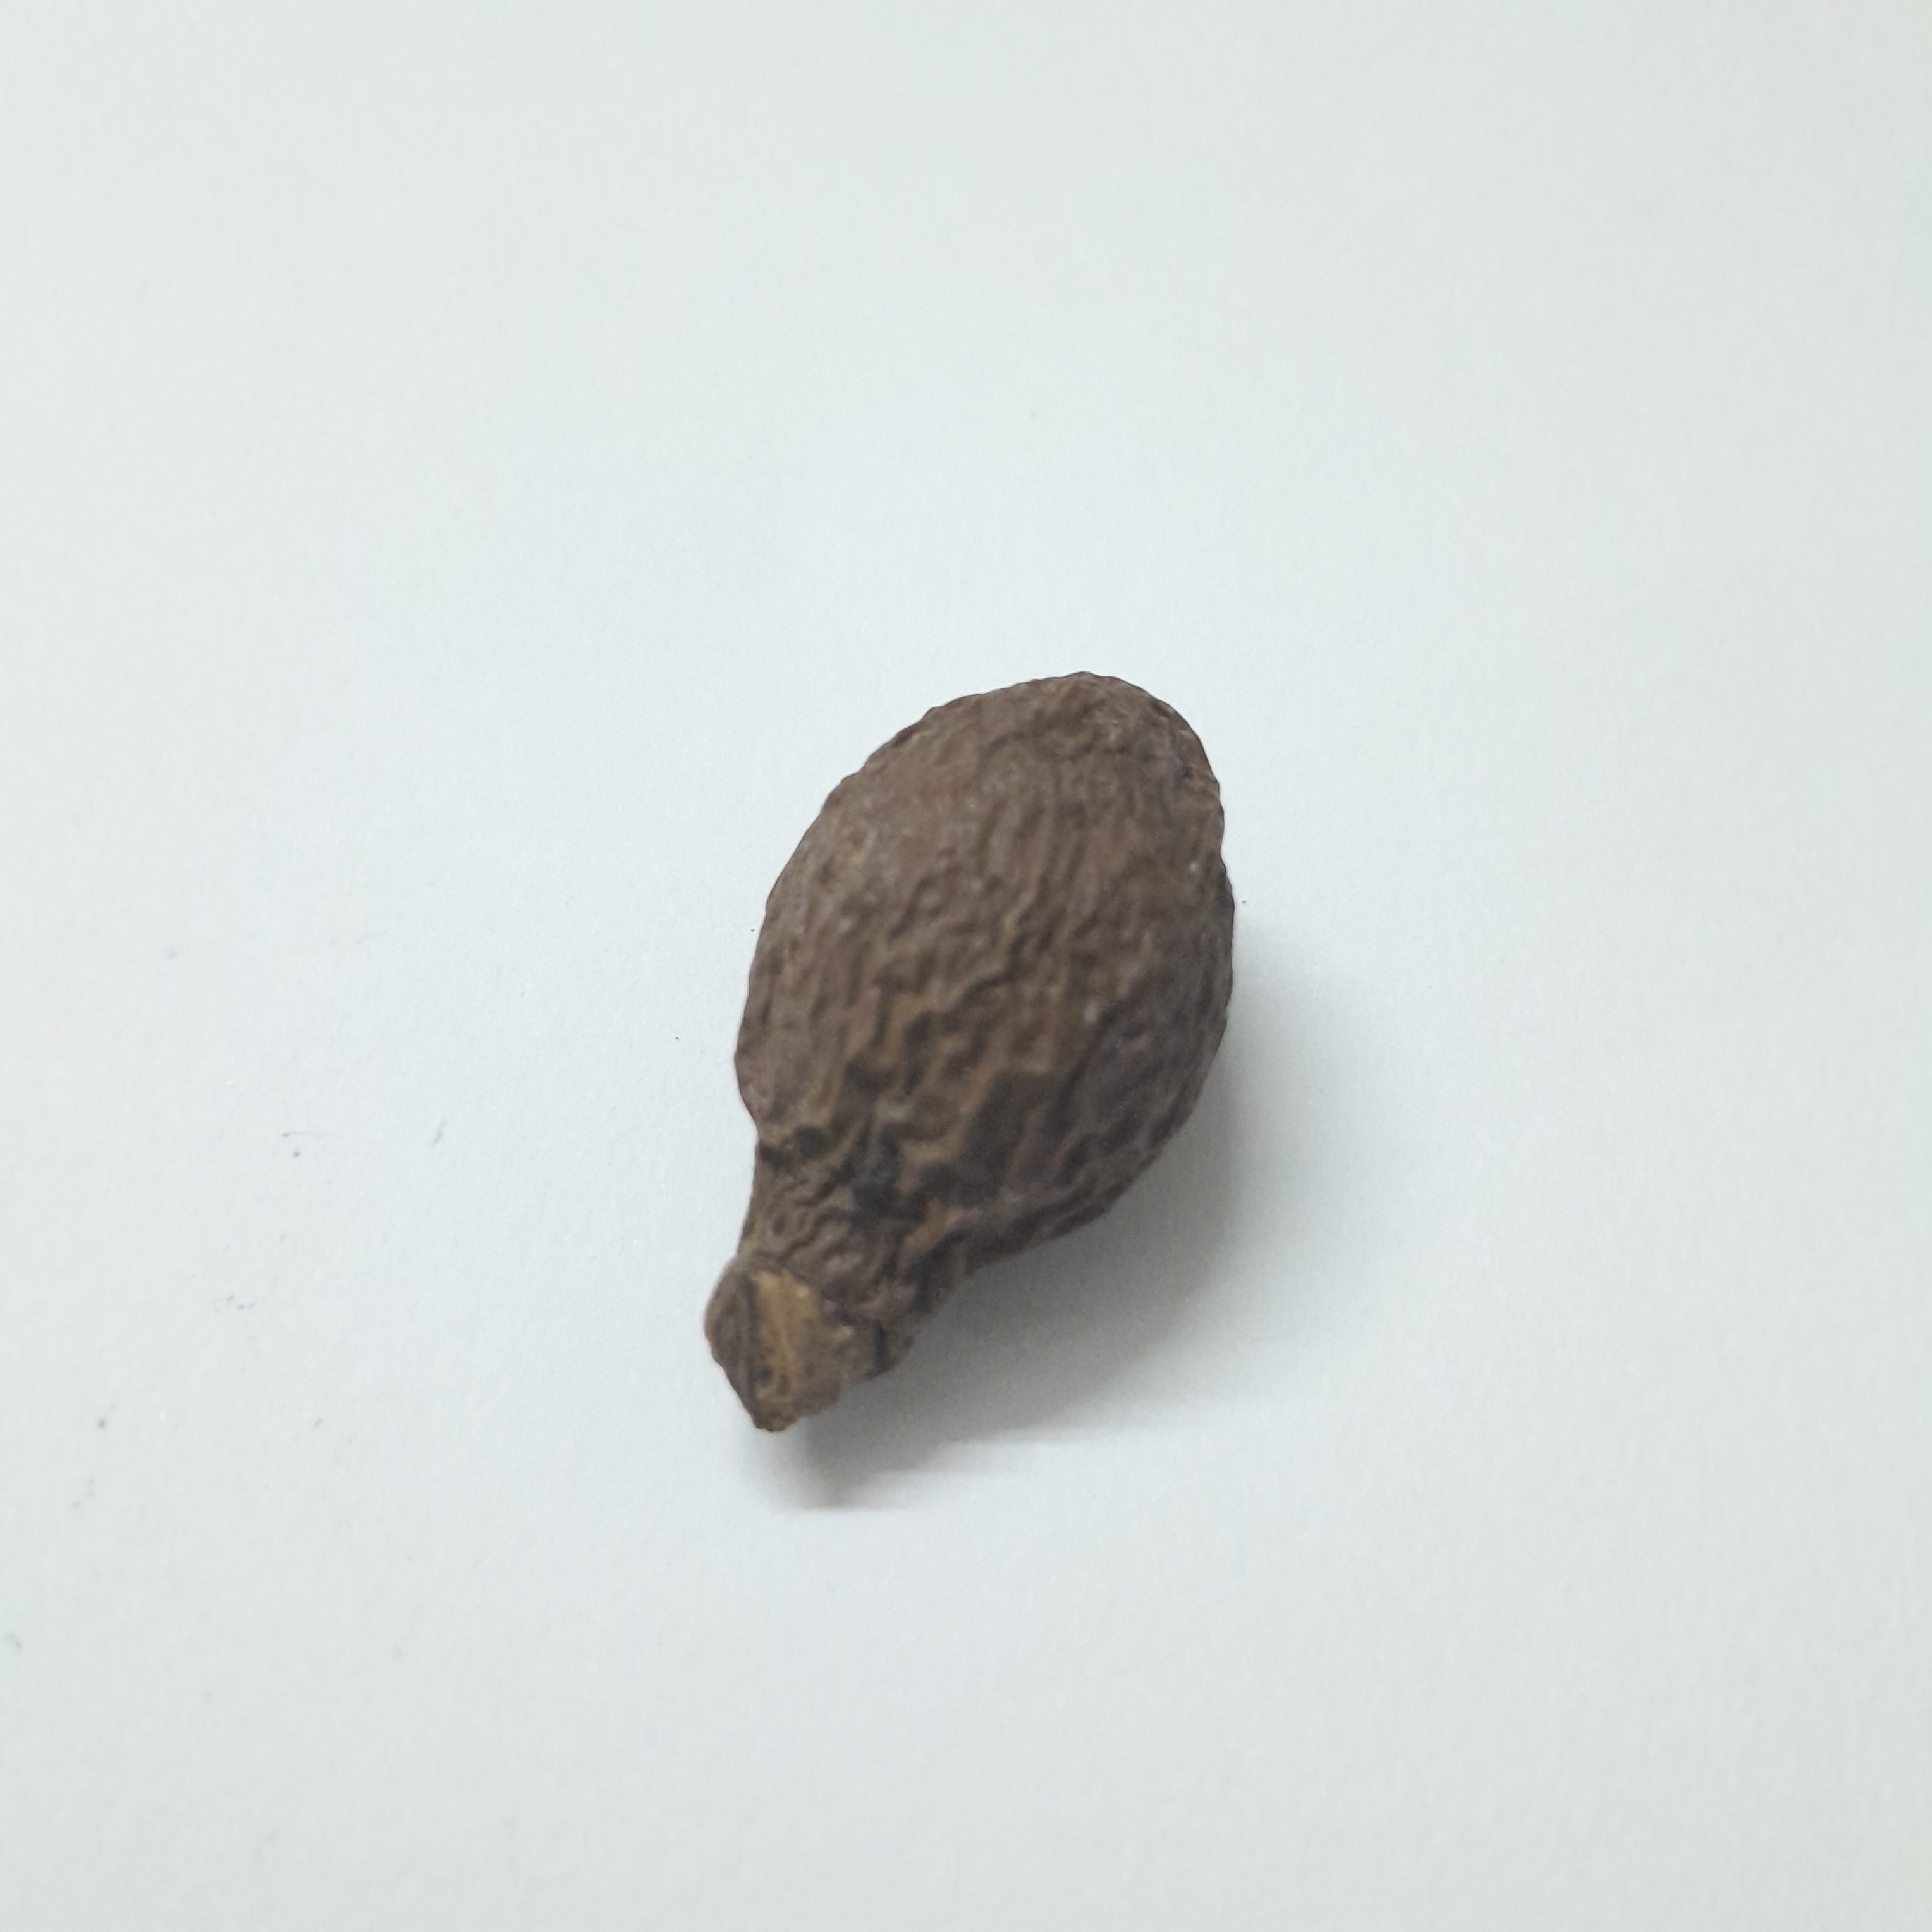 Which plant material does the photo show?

niranjanphal
